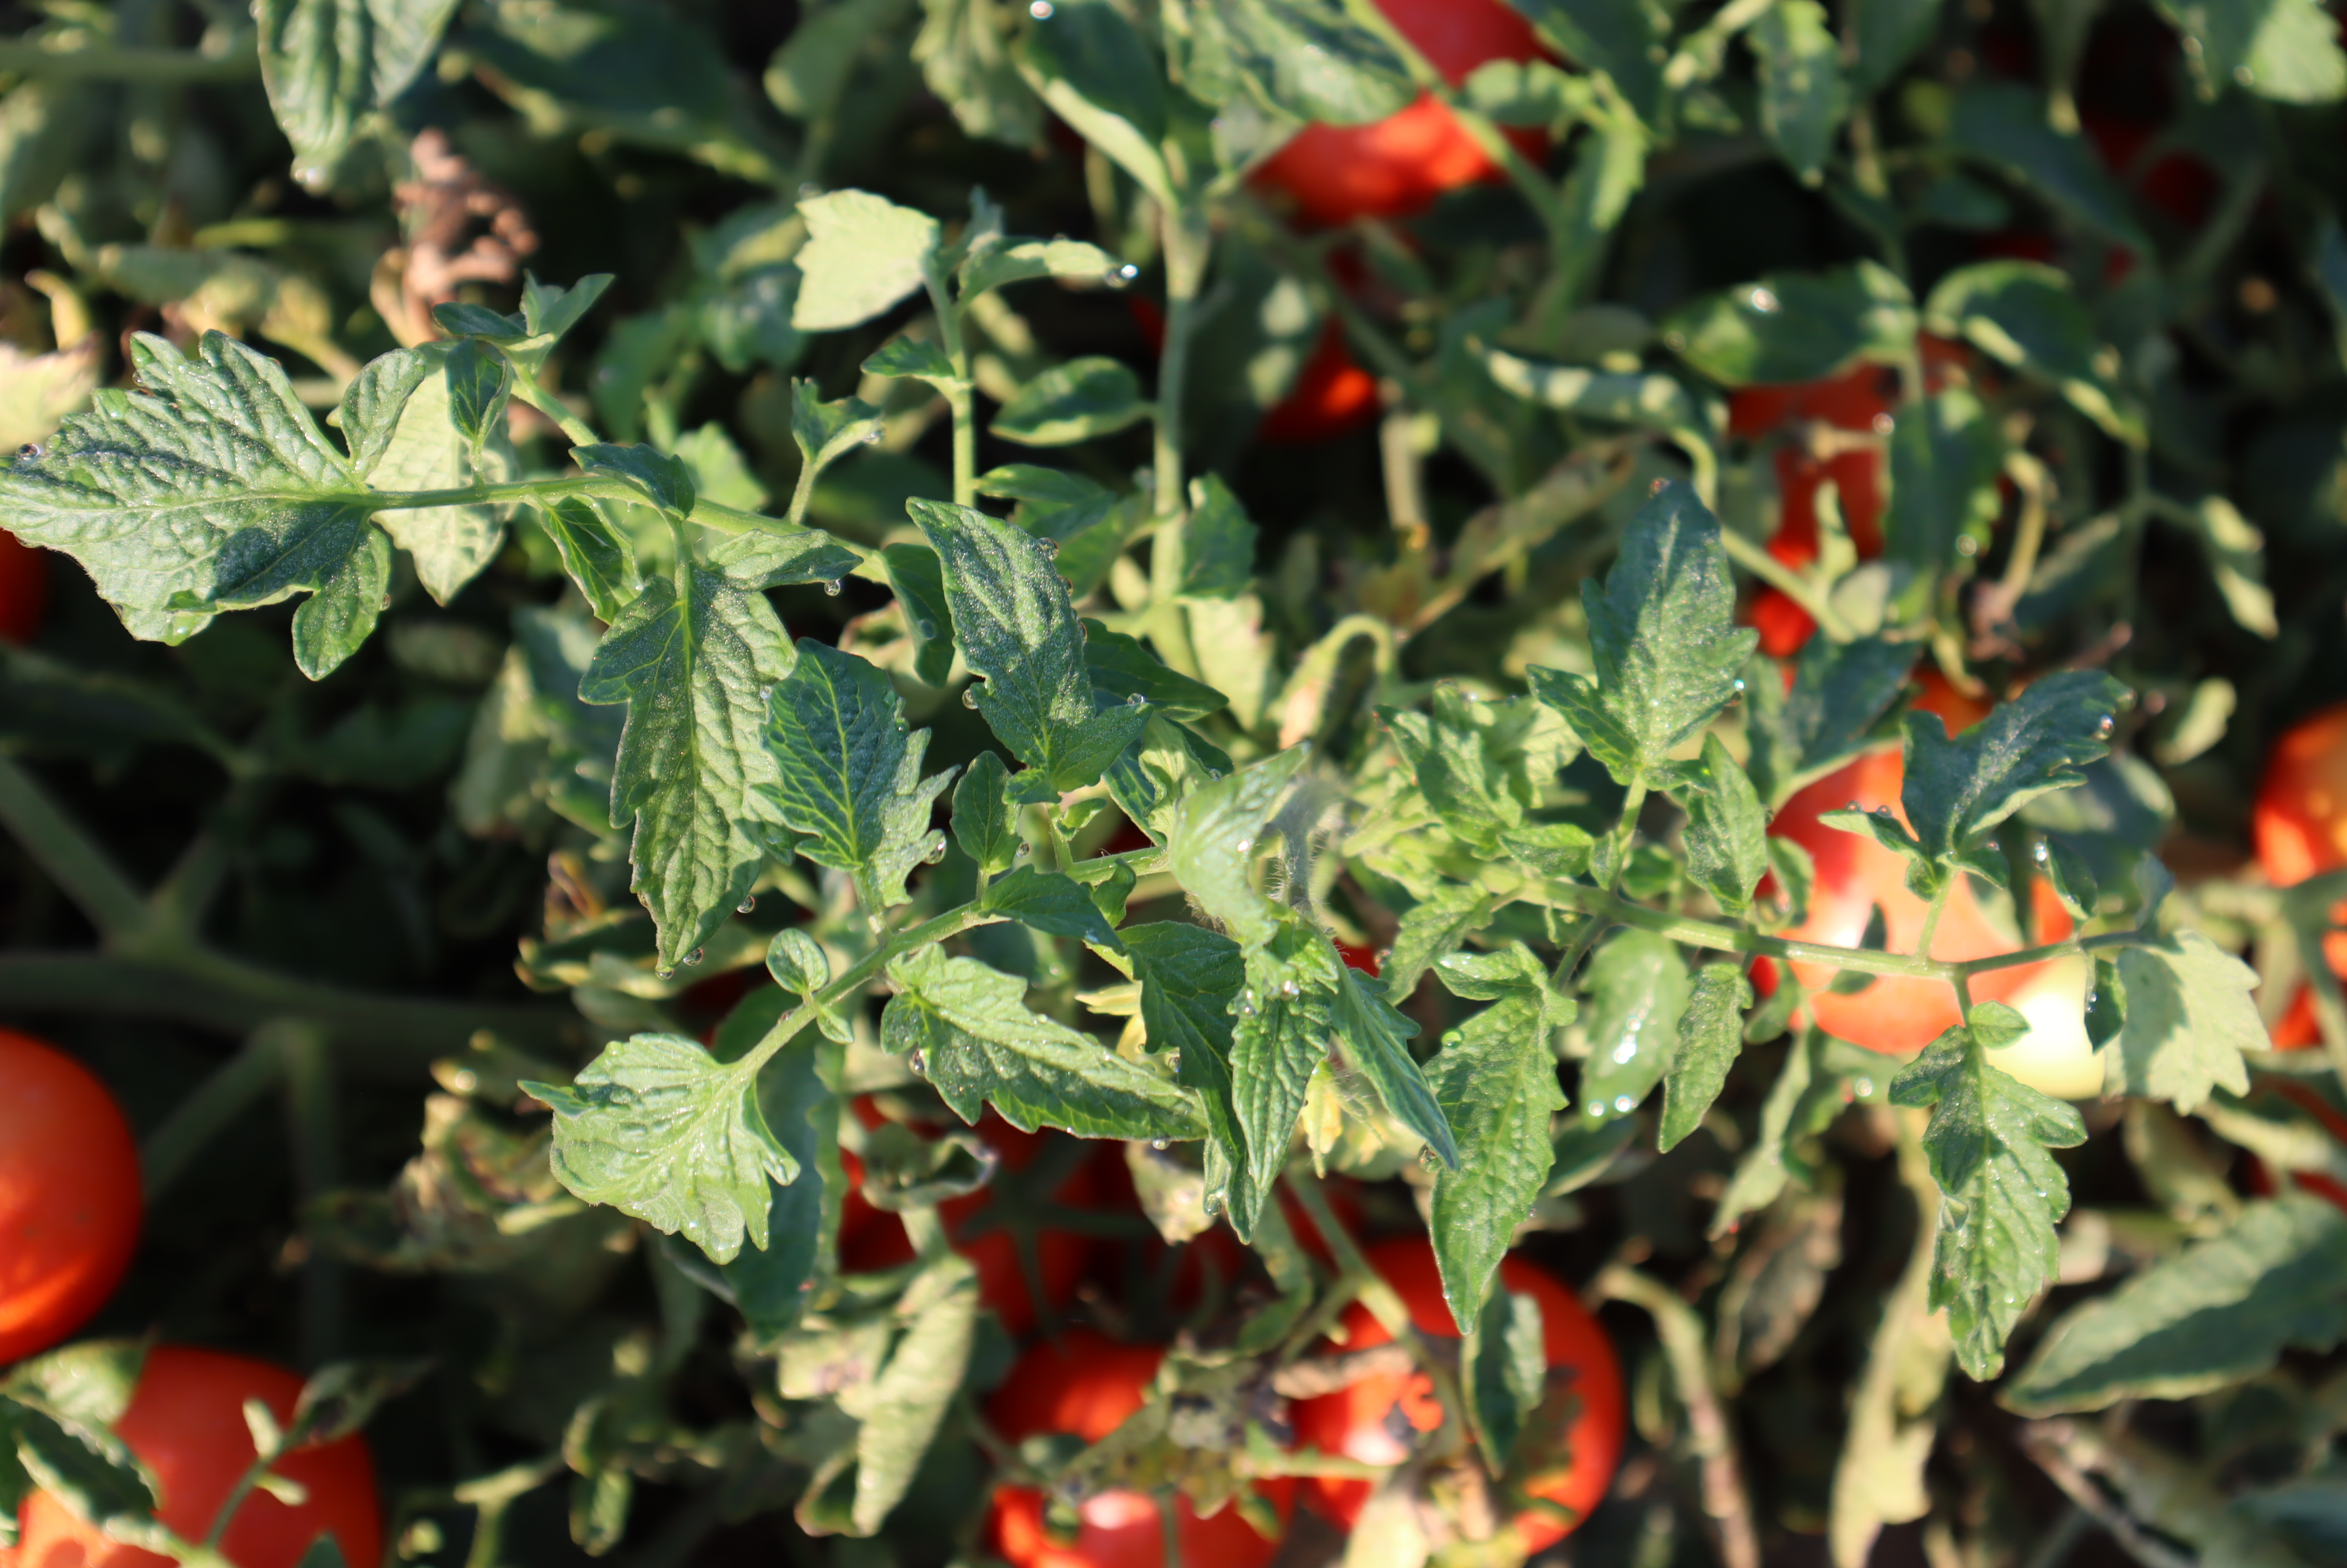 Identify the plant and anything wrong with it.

tomato, healthy
